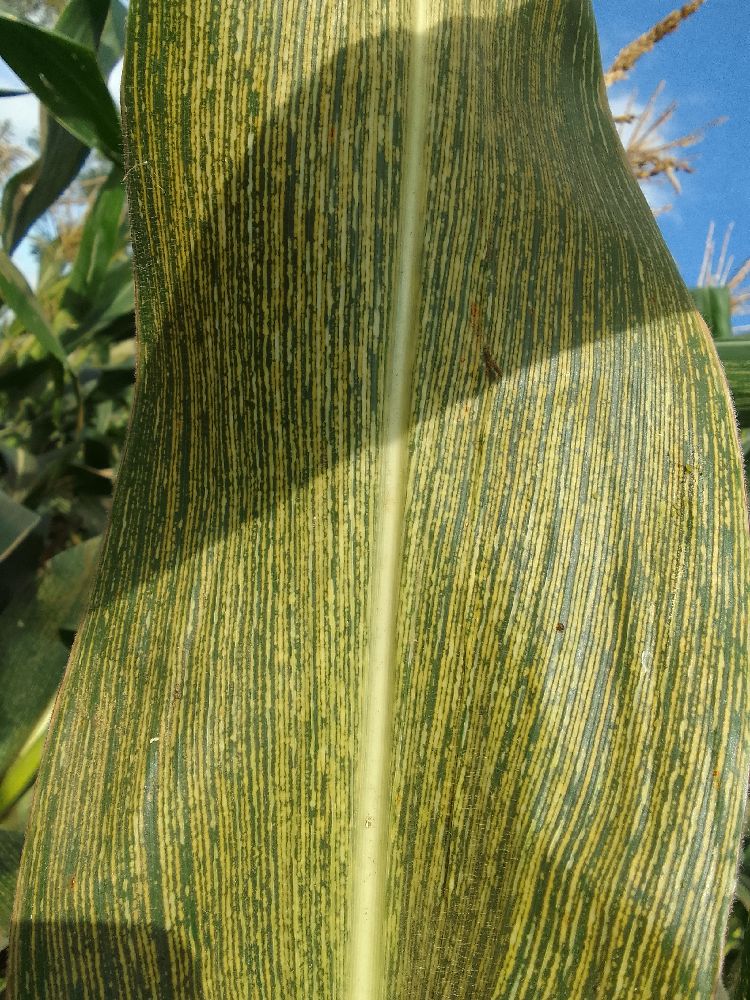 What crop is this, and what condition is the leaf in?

maize, maize streak virus
